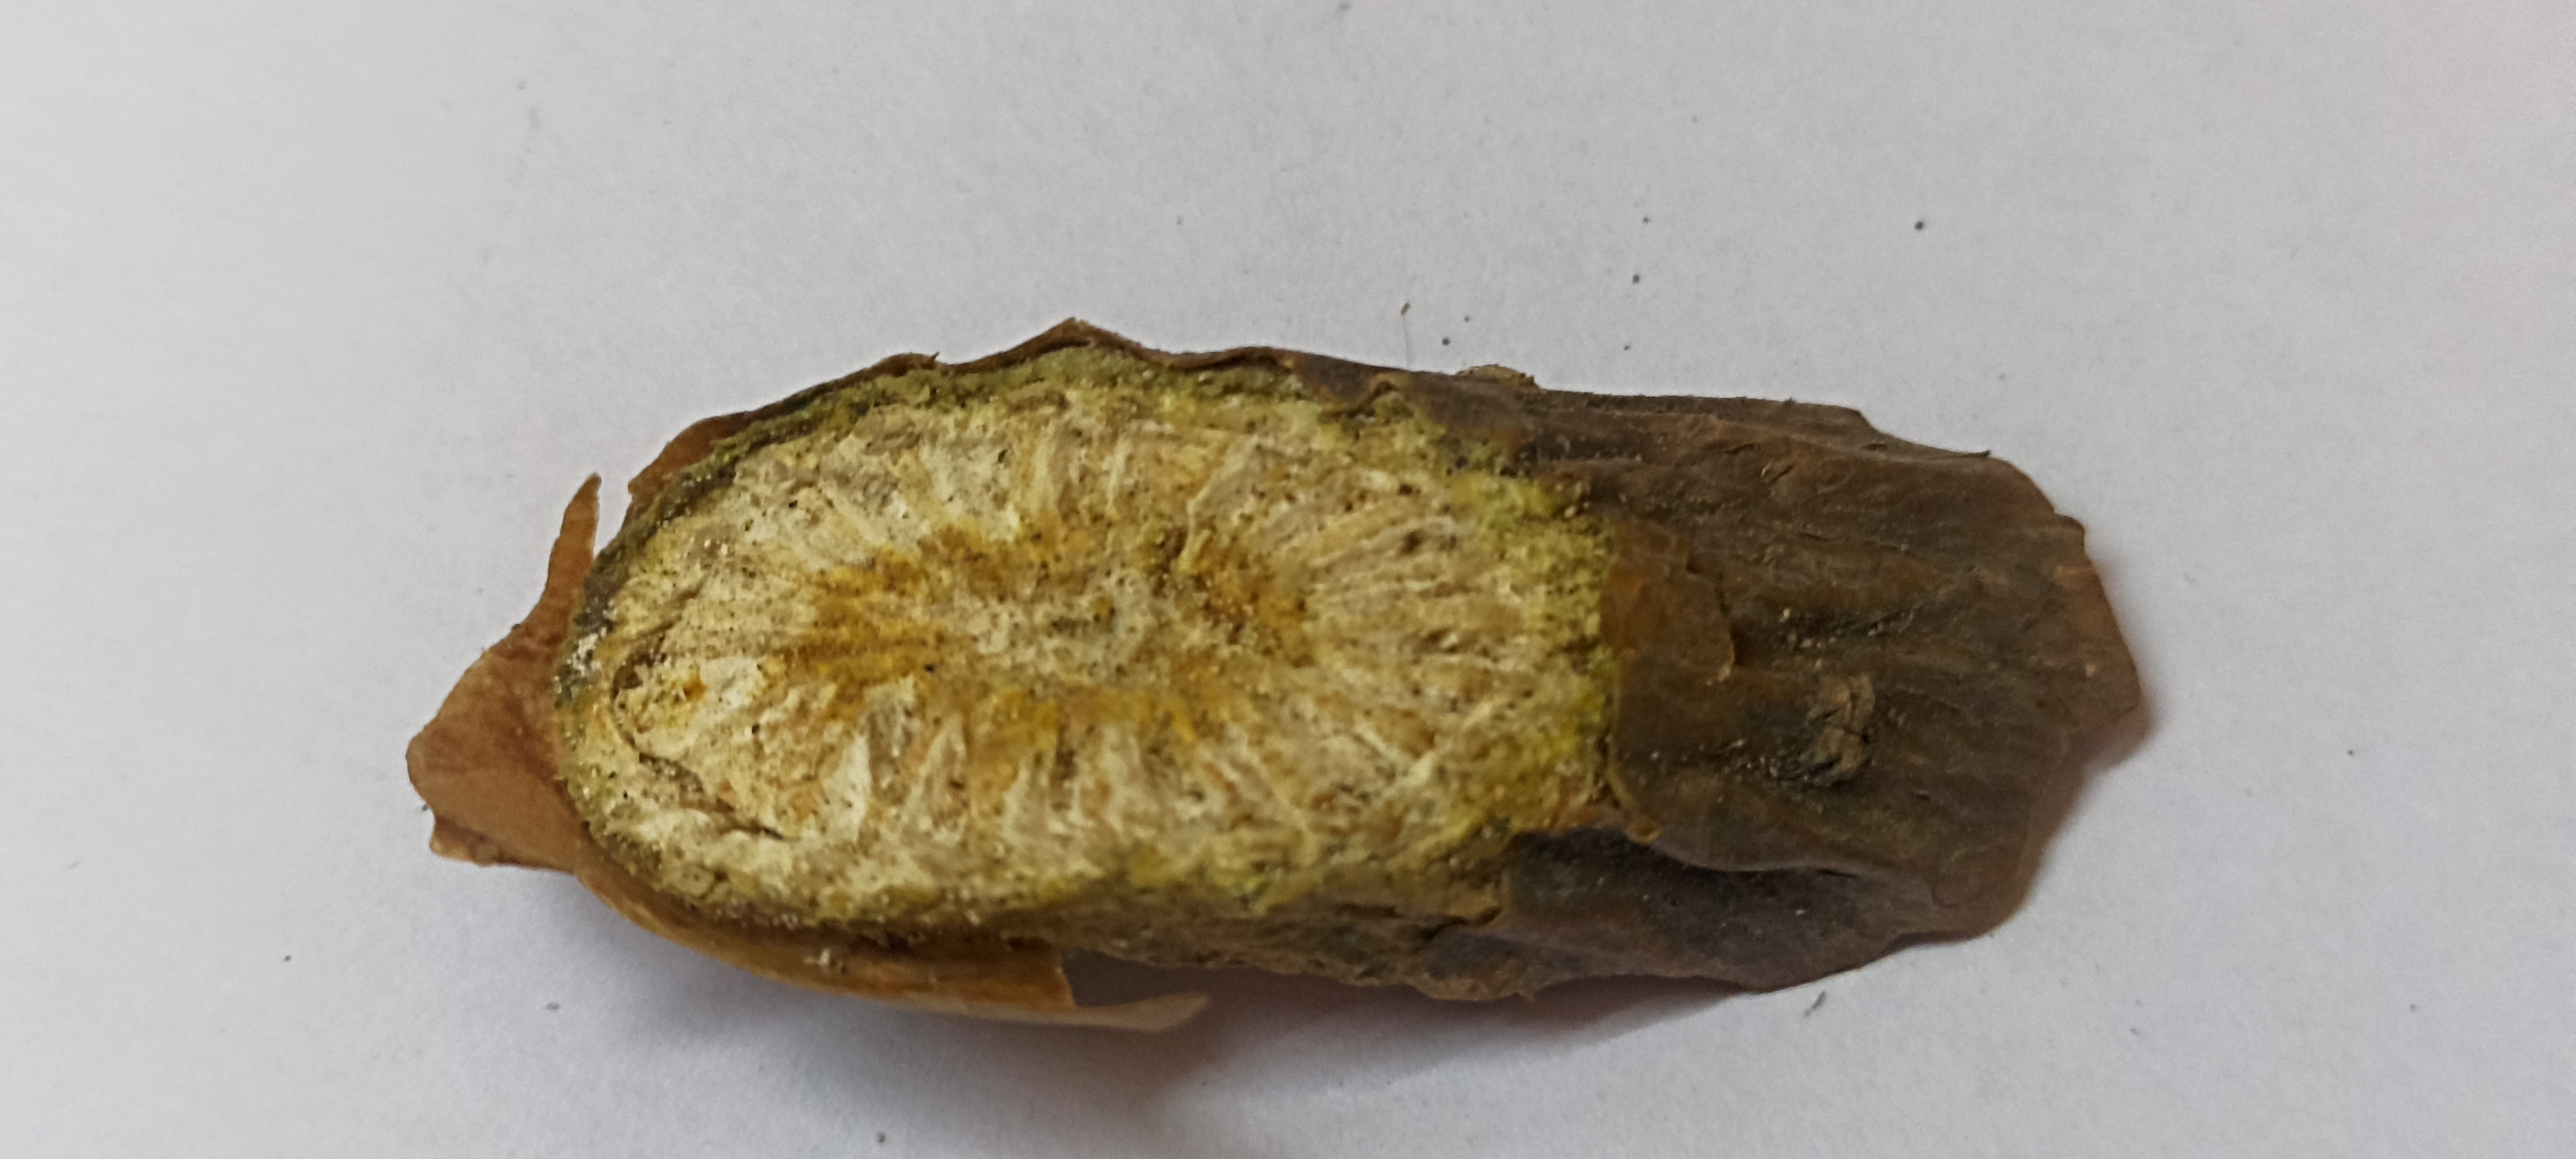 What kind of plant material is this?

gulvel
